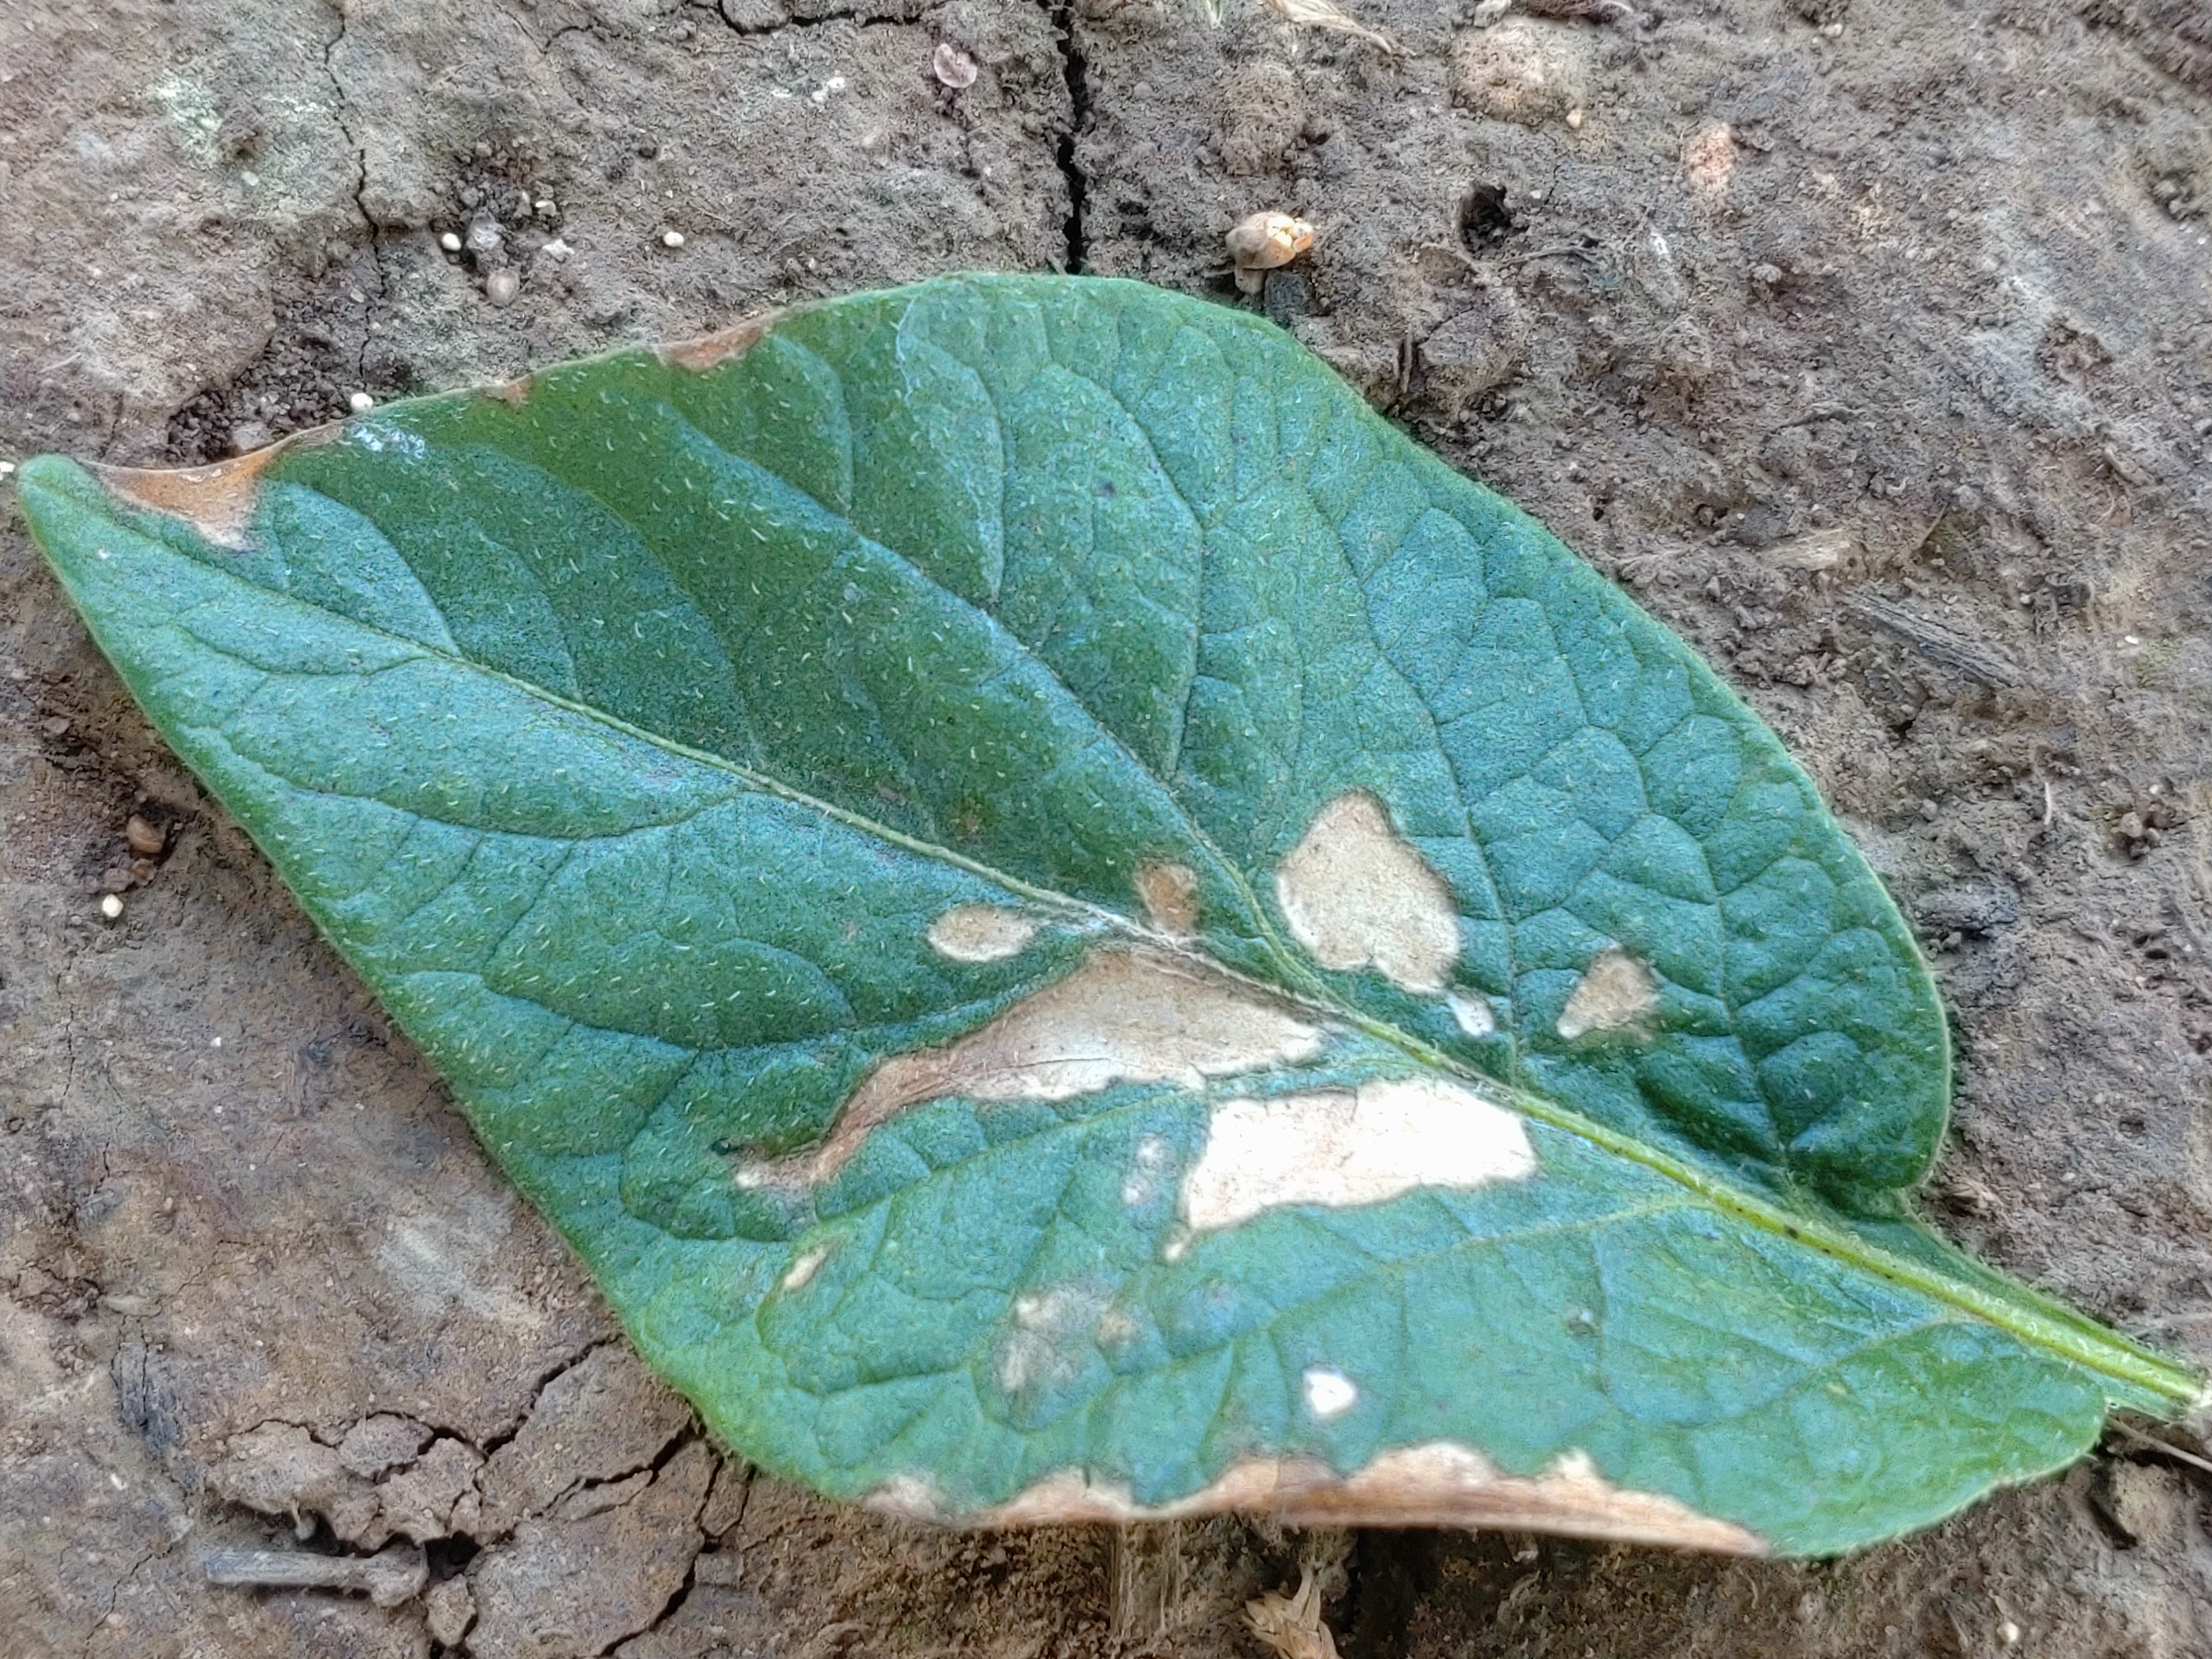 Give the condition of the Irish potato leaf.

early blight
